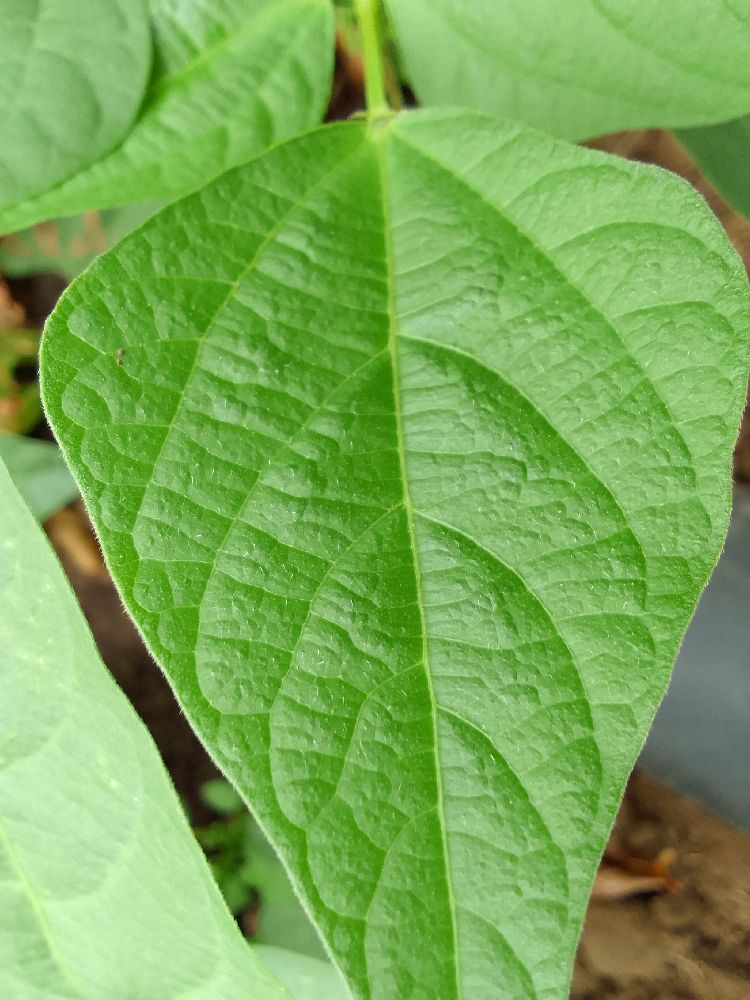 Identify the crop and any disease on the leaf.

common bean, healthy
